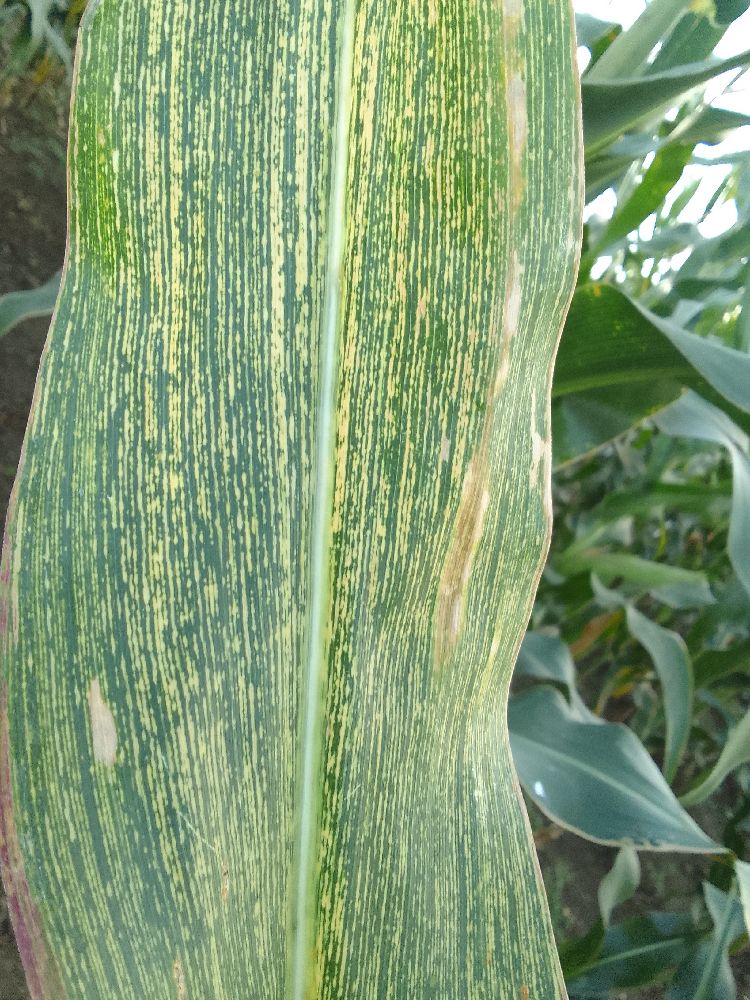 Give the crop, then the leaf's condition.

maize, maize streak virus
